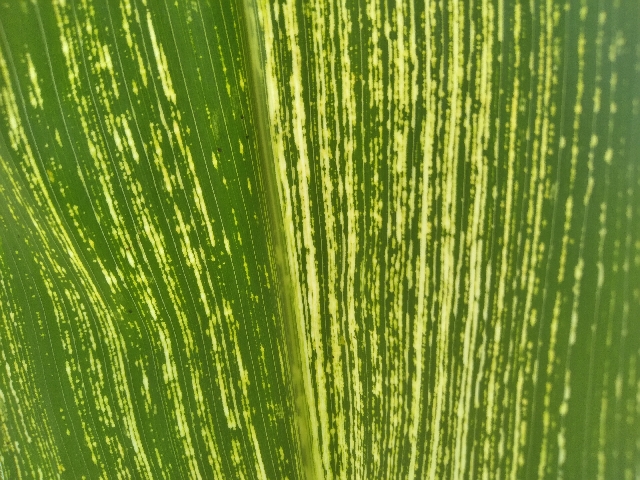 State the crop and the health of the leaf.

maize, maize streak virus
